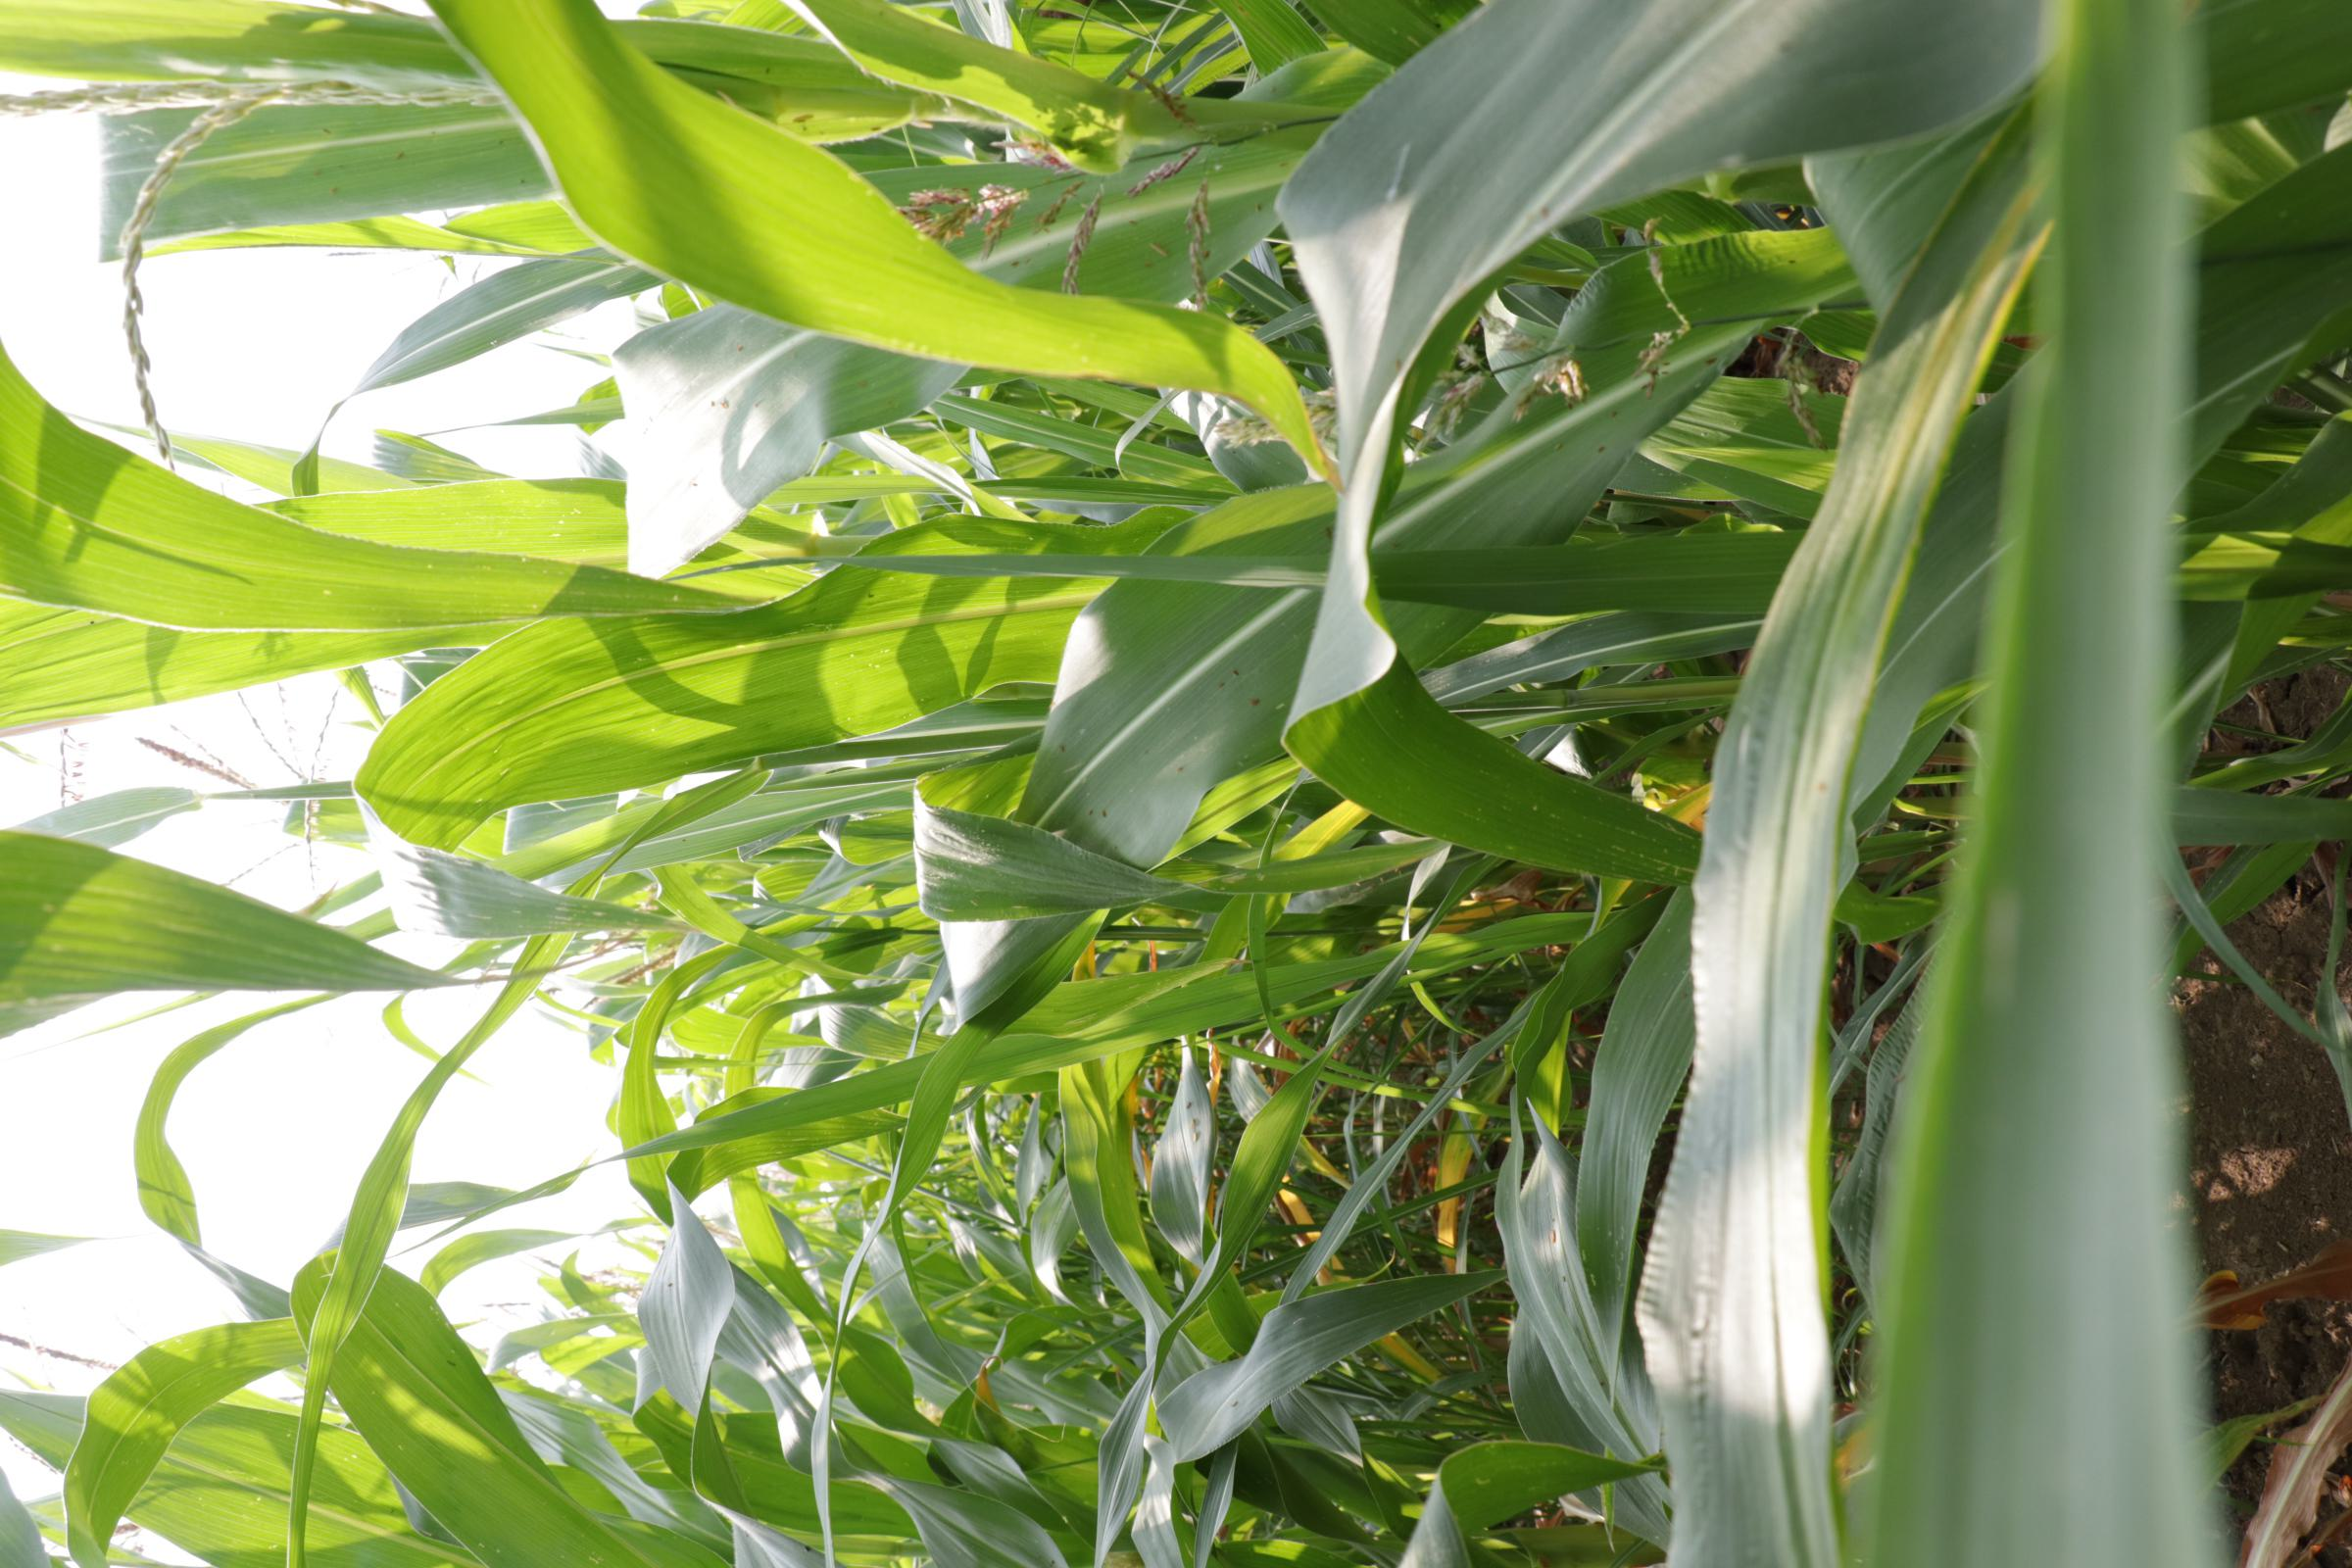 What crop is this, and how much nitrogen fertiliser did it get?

maize, full nitrogen fertilisation
